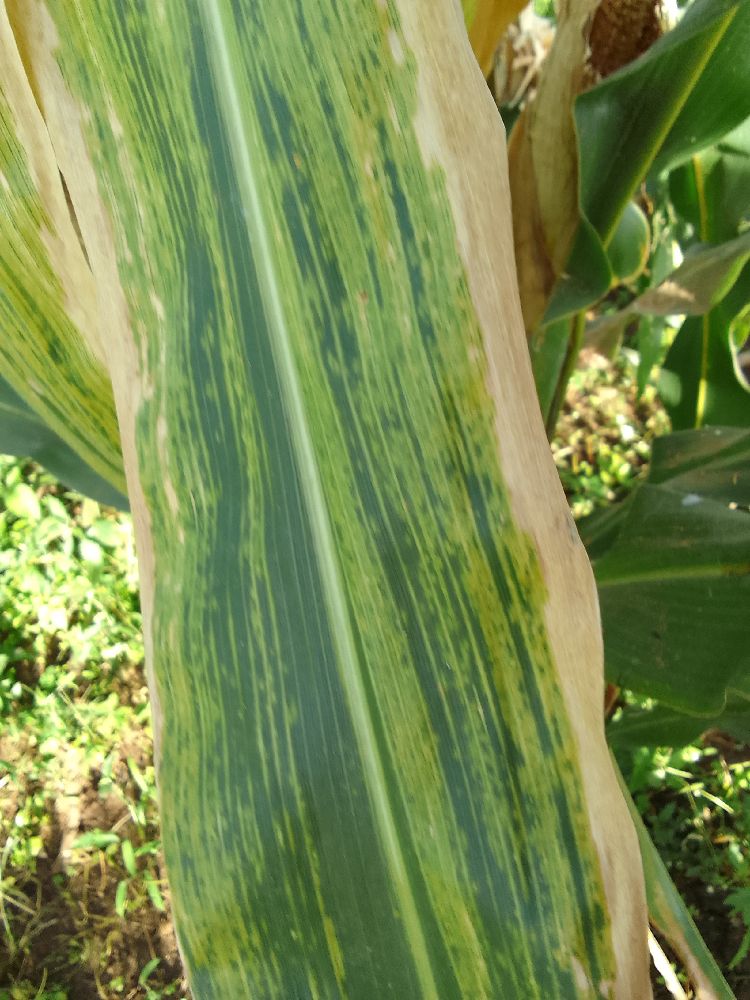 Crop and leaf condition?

maize, maize lethal necrosis
